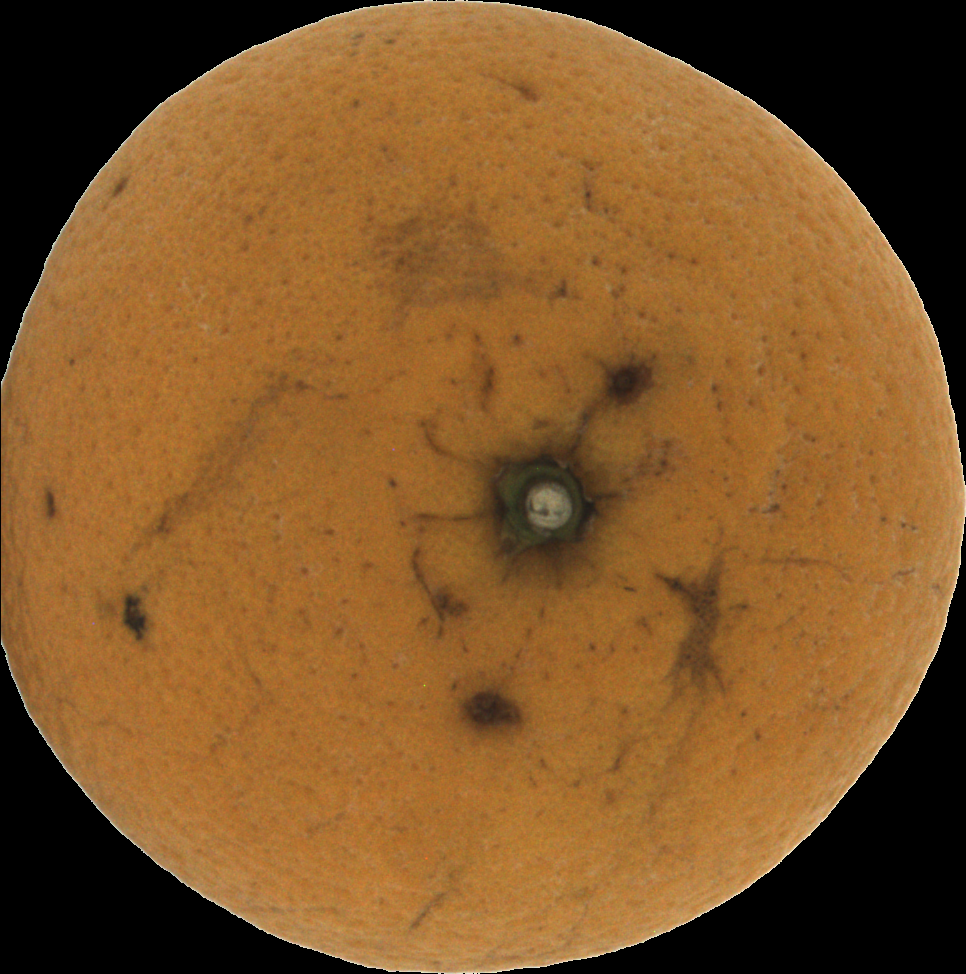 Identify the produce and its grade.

orange, bad
